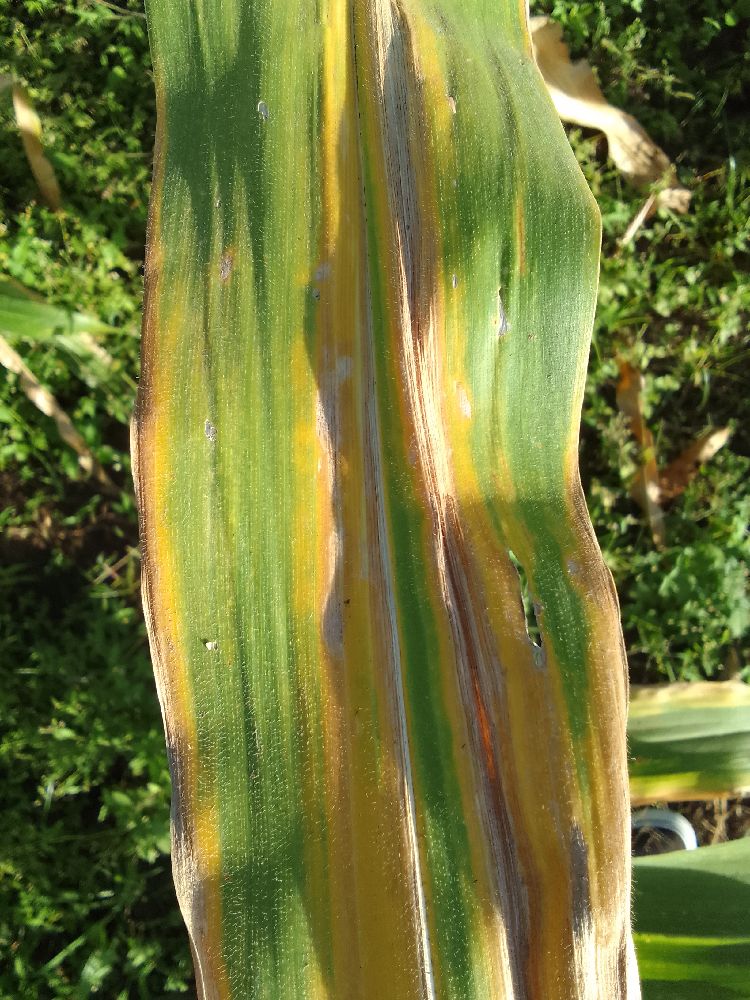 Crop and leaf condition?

maize, maize lethal necrosis
